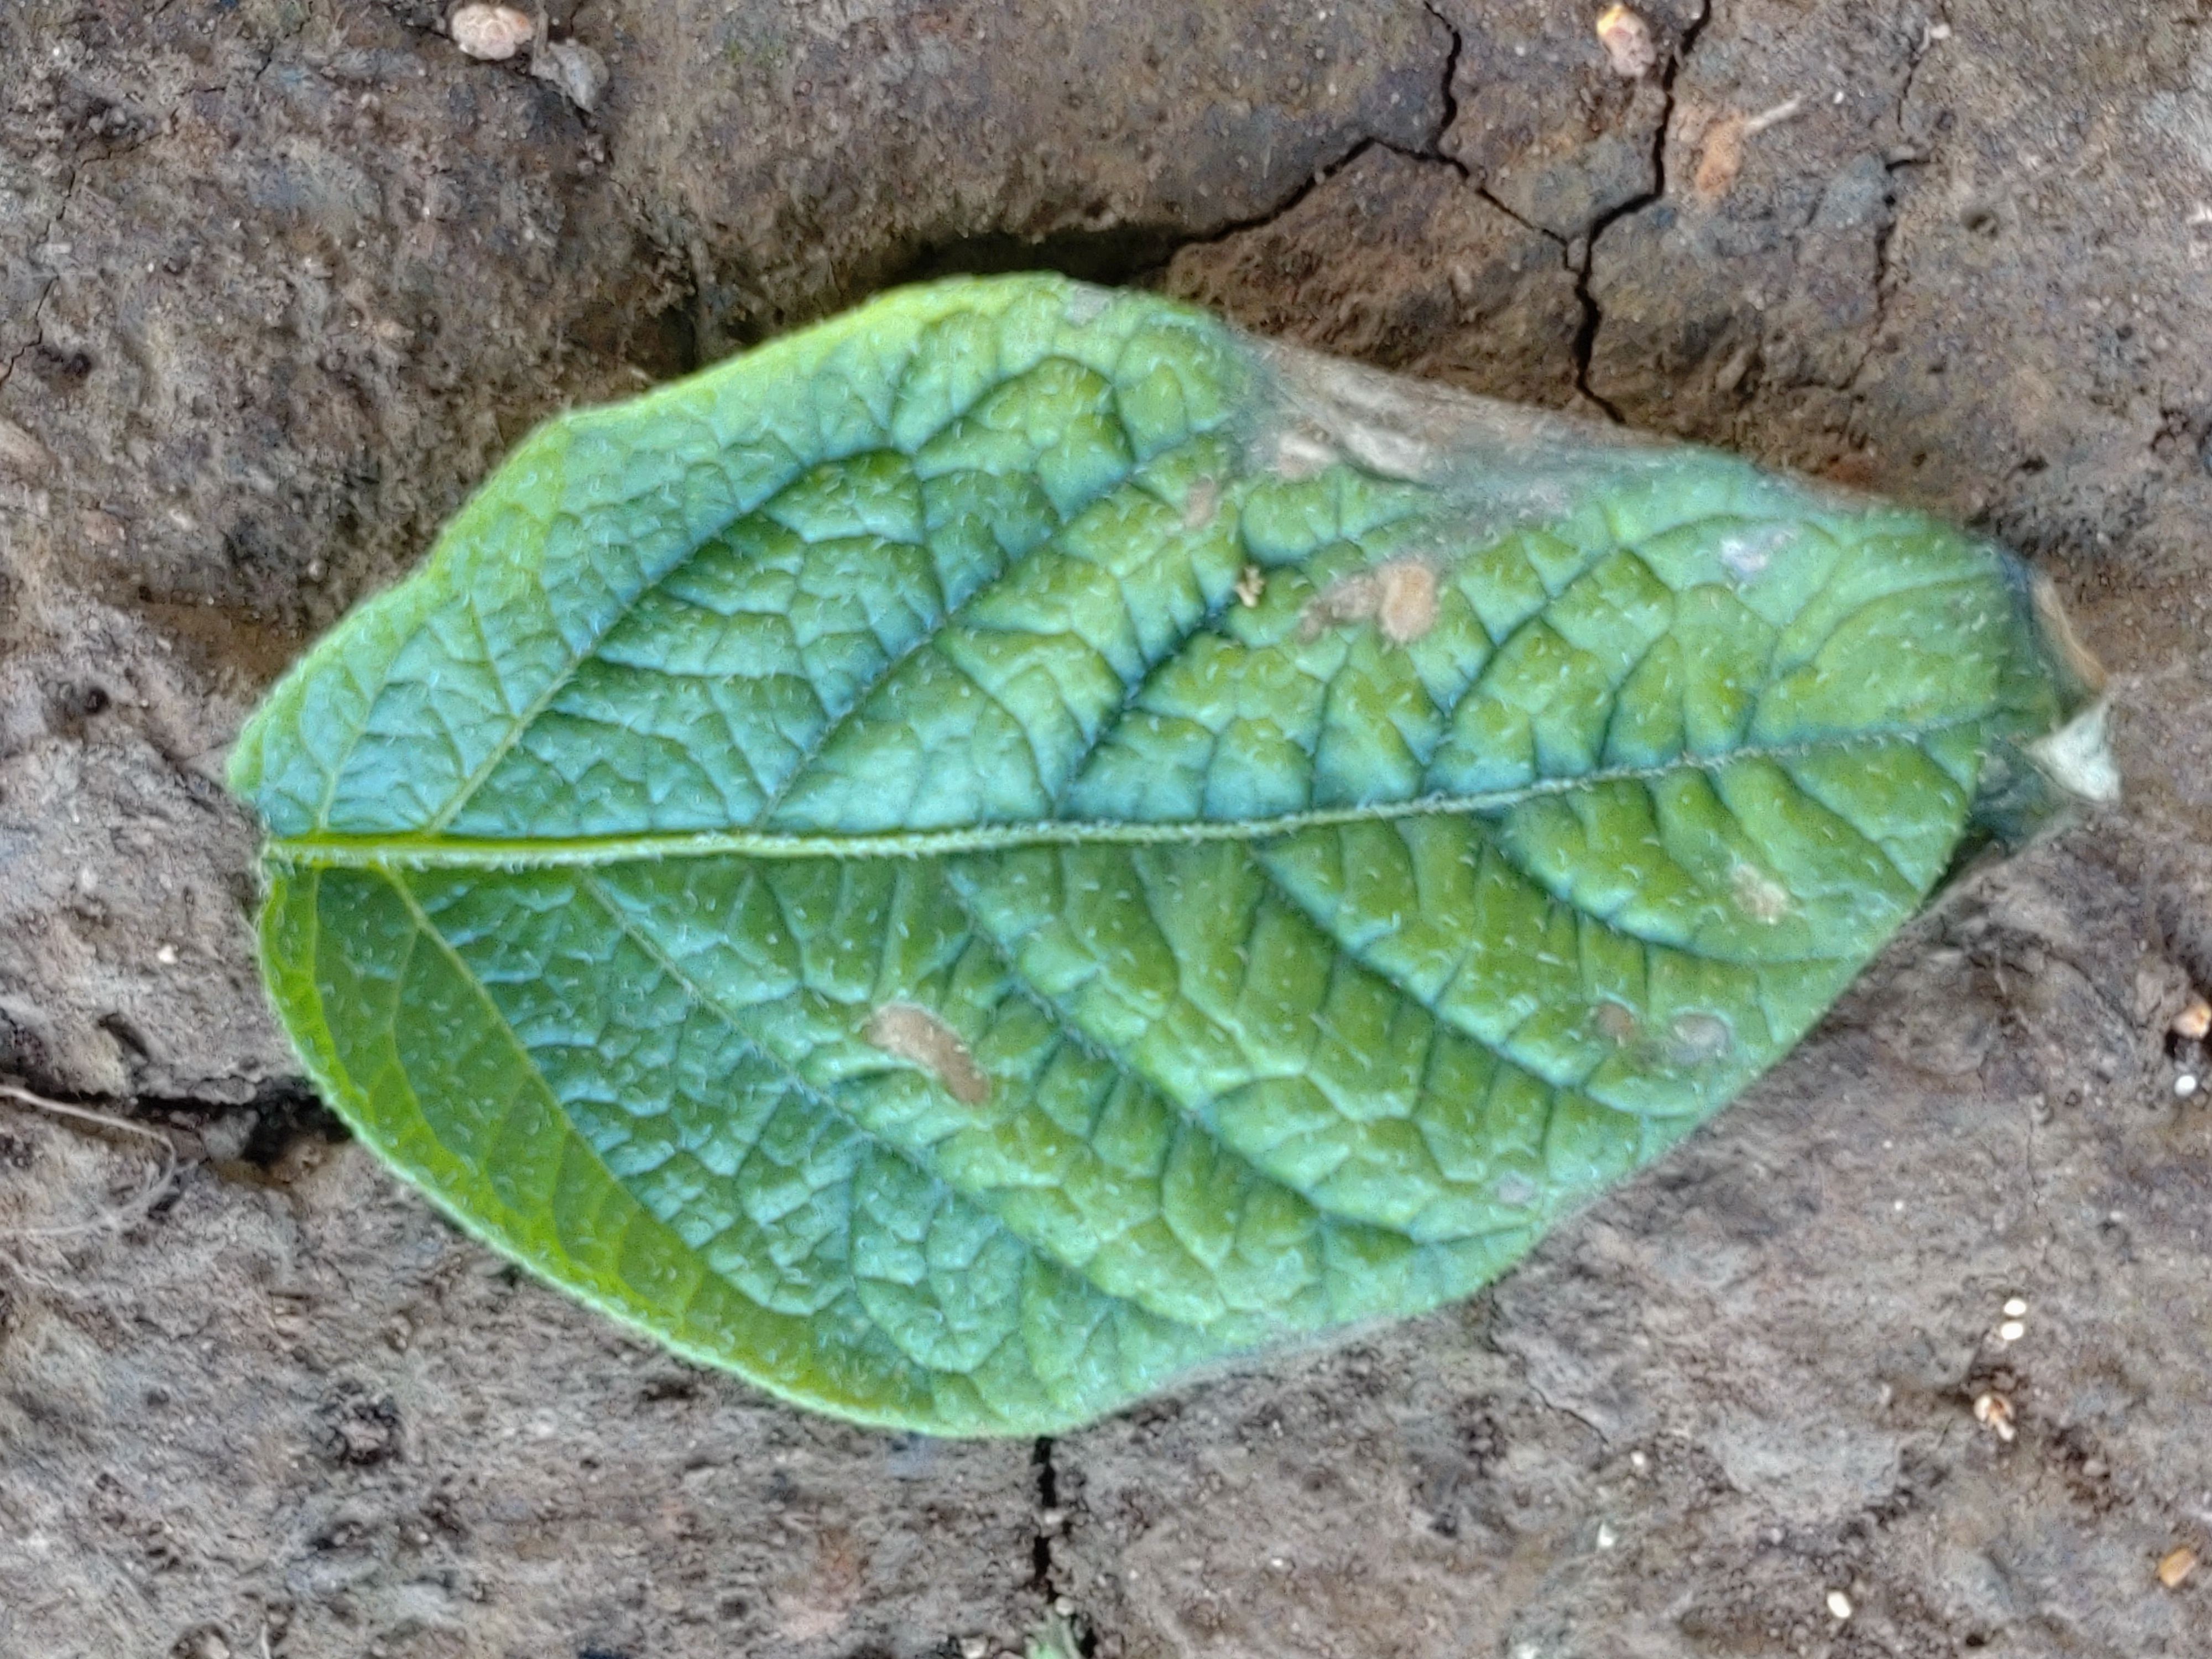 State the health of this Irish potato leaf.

early blight
